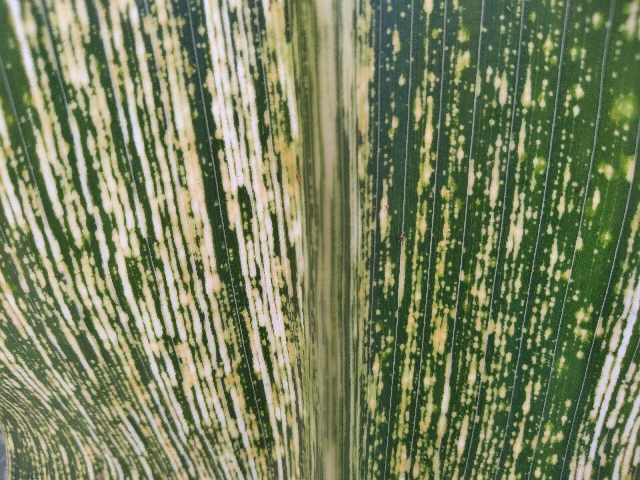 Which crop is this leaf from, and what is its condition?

maize, maize streak virus
